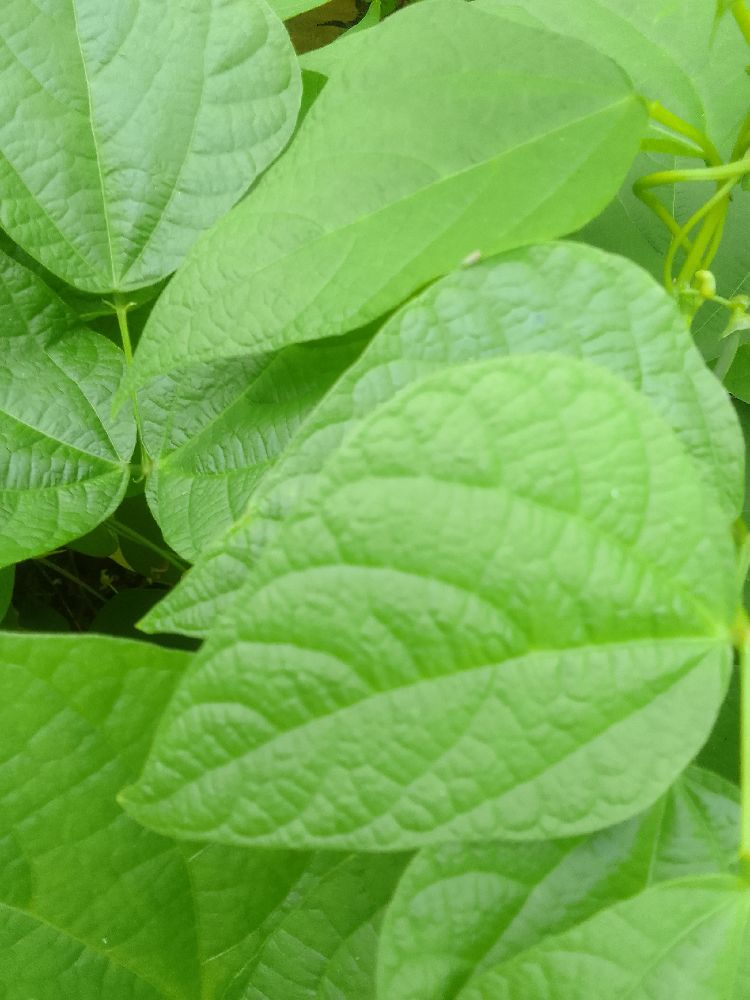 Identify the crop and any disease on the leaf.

common bean, healthy
